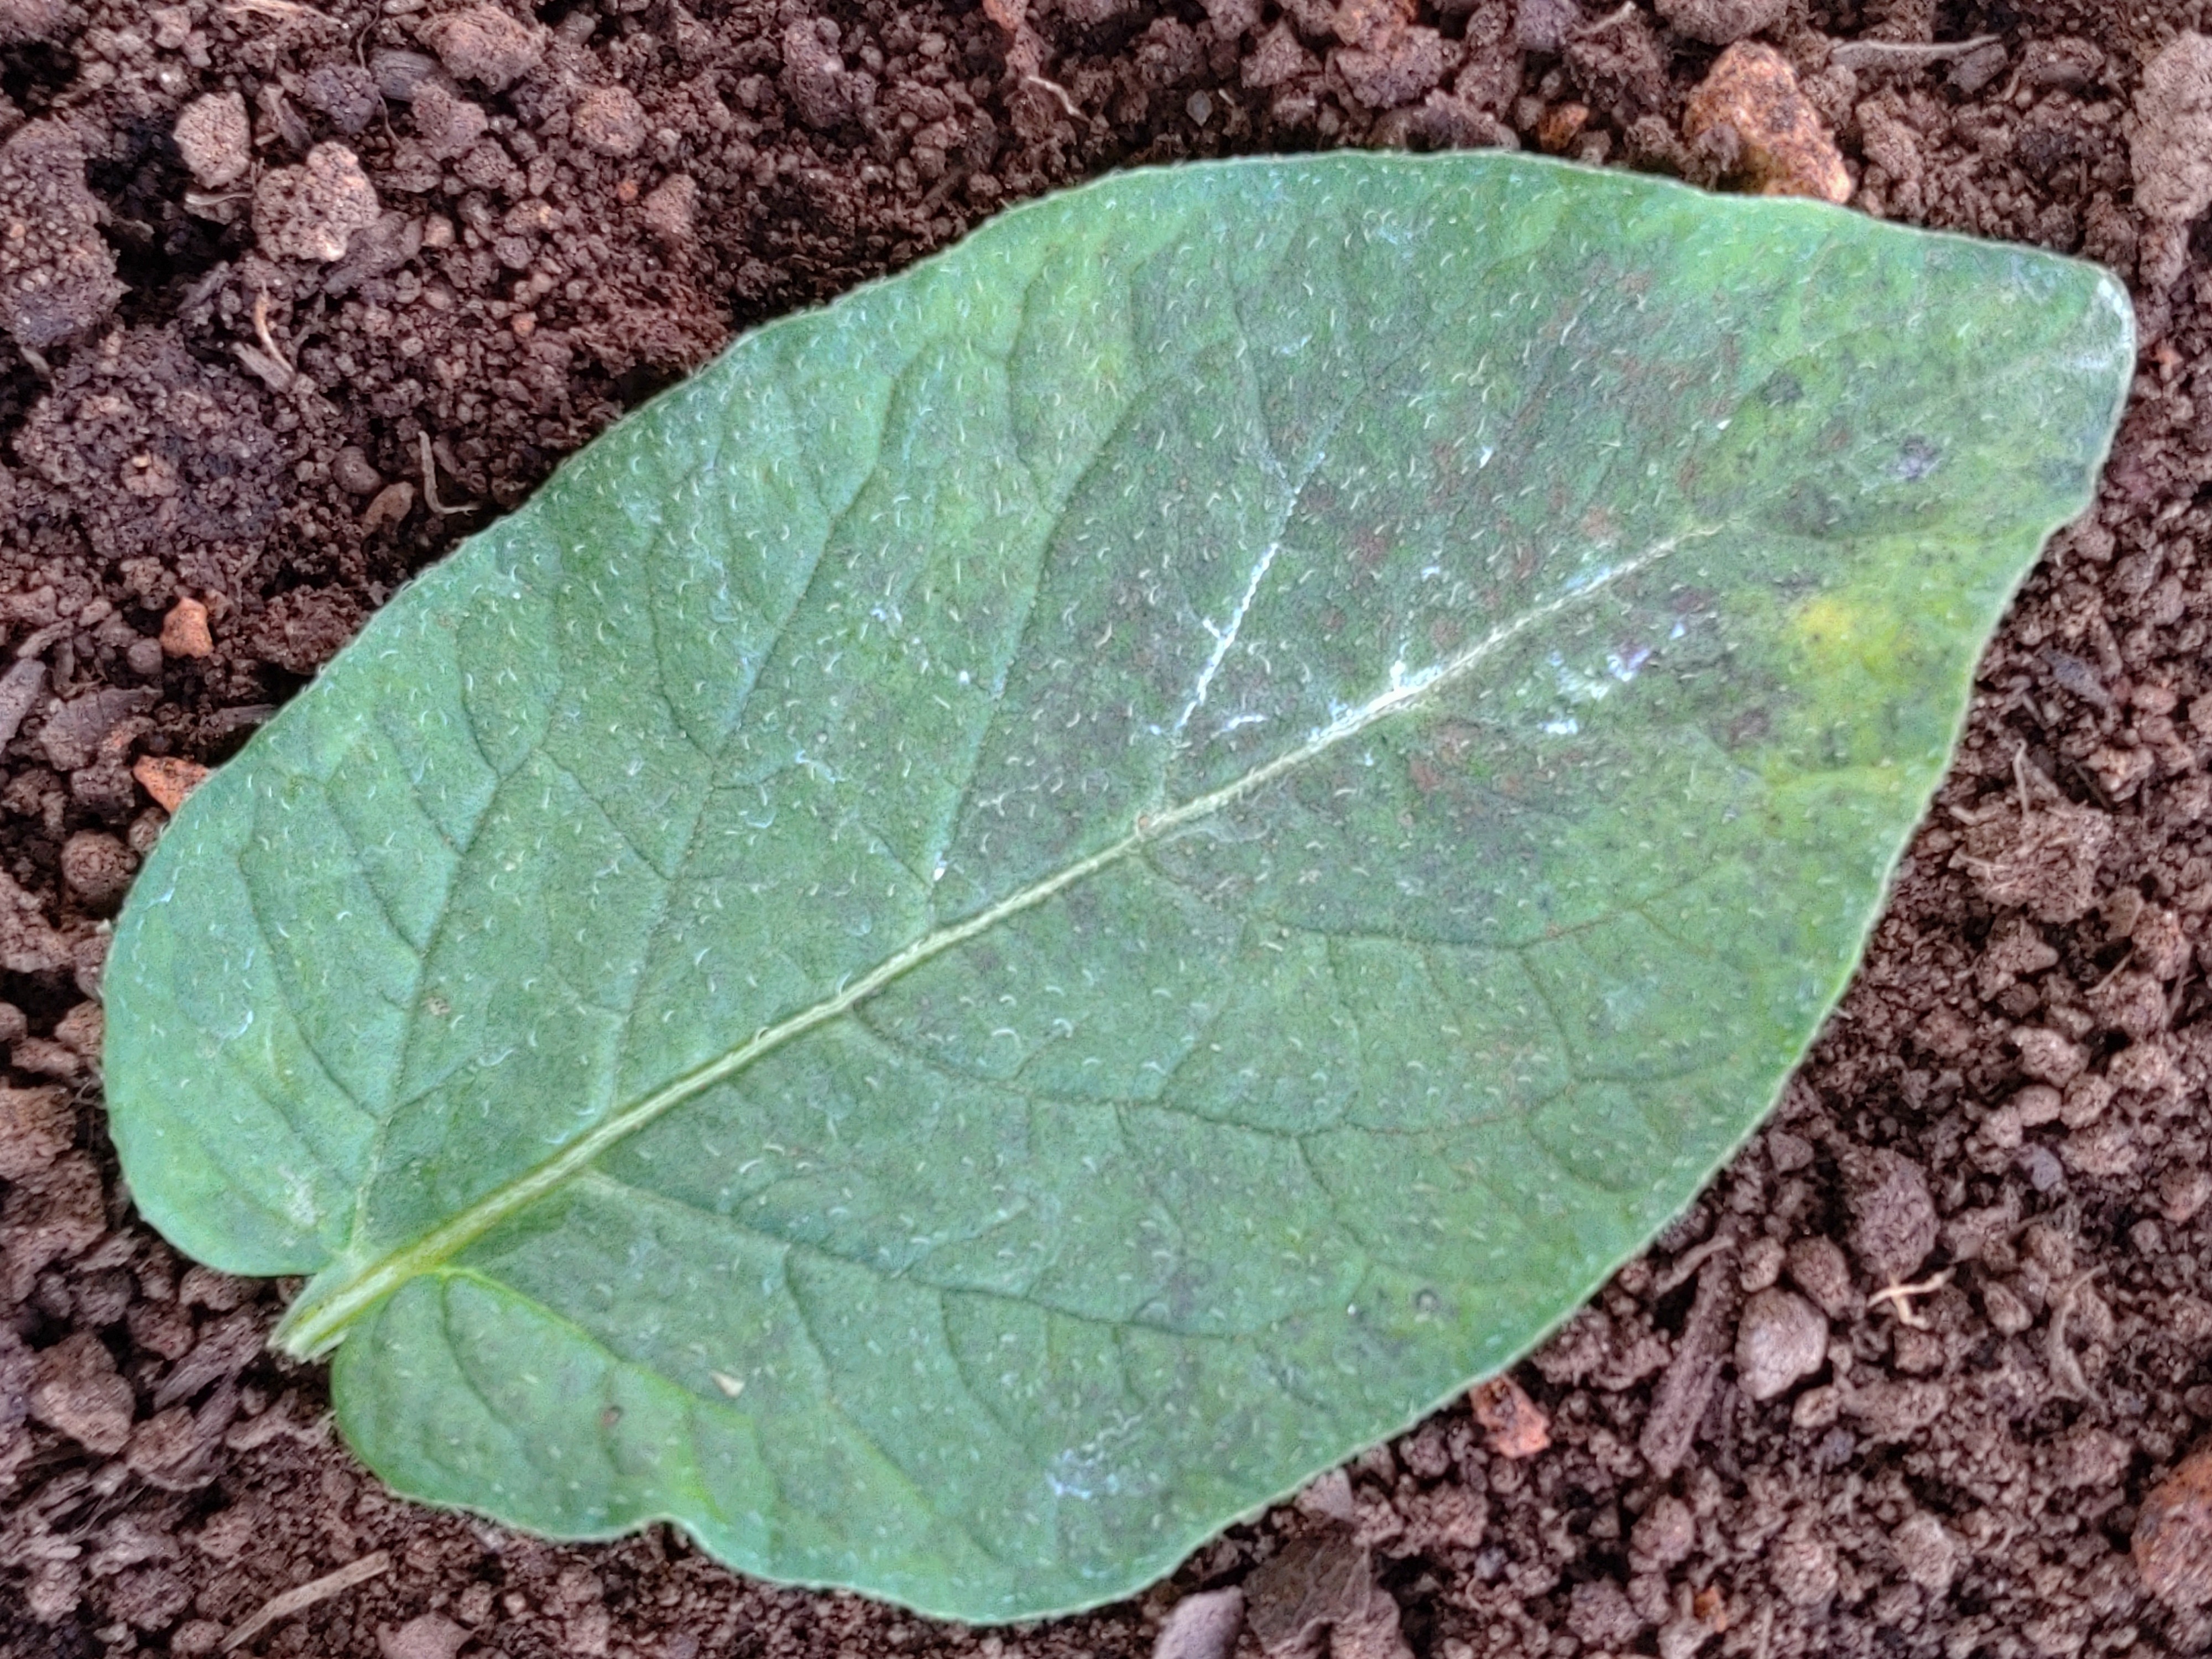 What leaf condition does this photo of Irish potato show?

late blight
